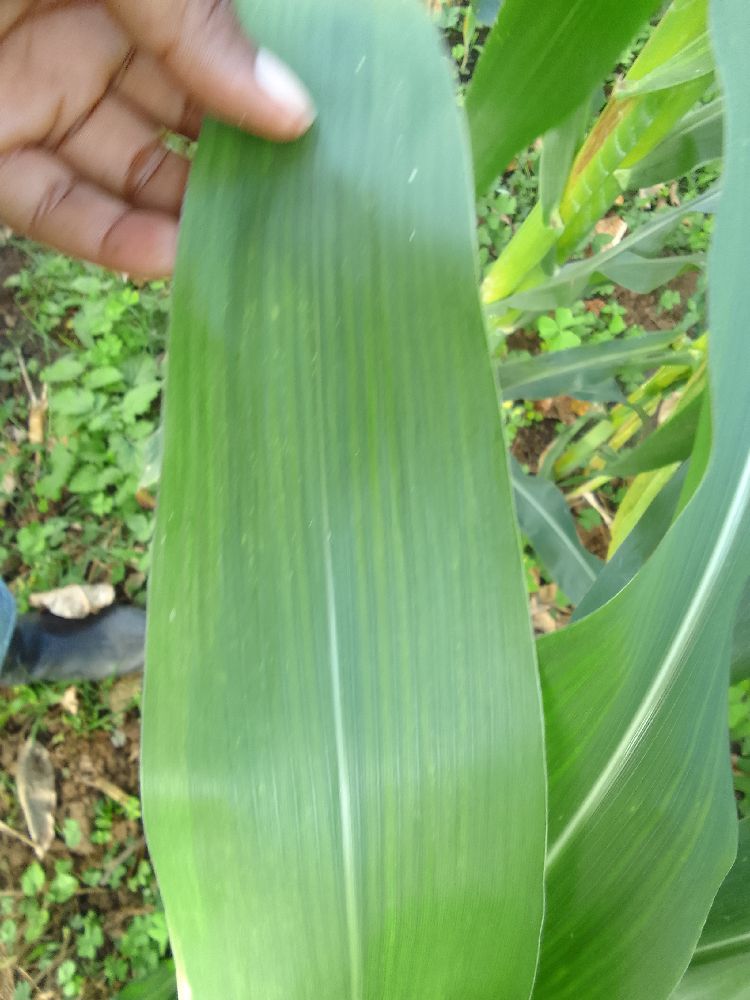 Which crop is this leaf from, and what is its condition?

maize, healthy
